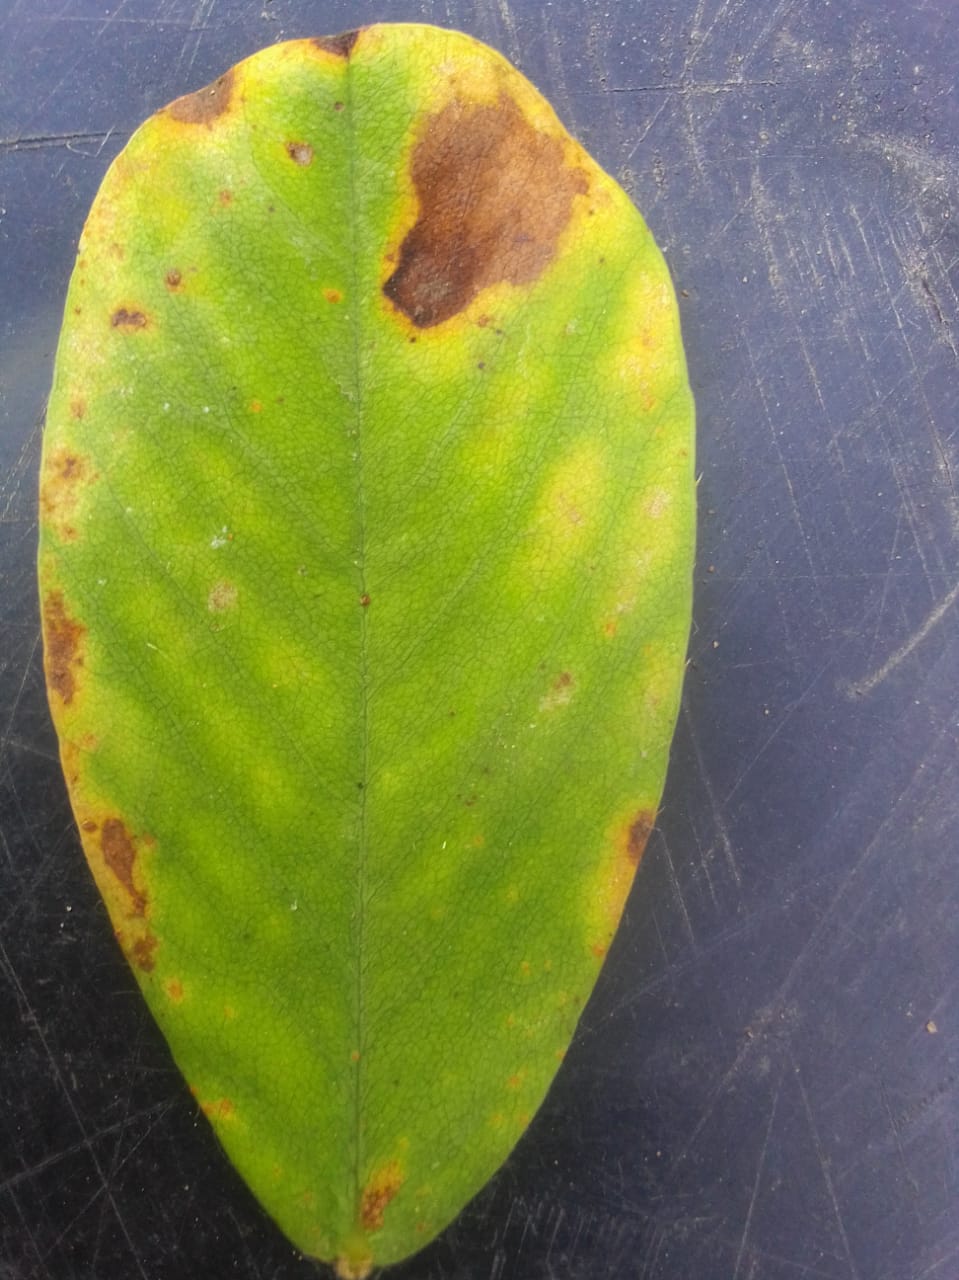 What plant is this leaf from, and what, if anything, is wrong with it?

peanut, phoma arachidicola
